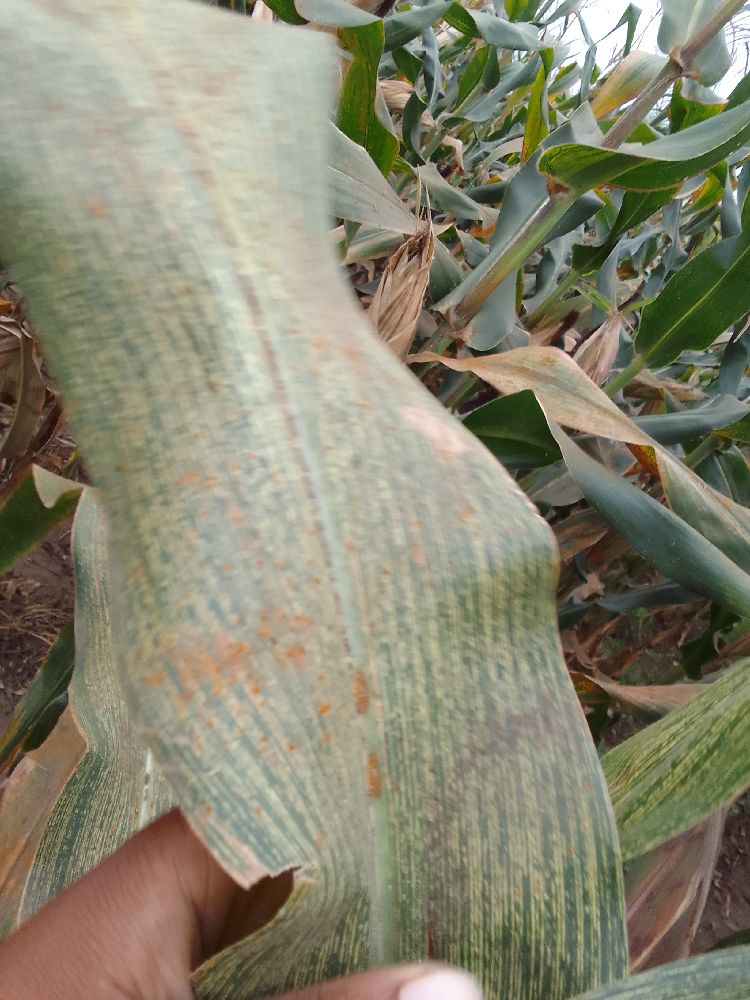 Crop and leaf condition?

maize, maize streak virus
